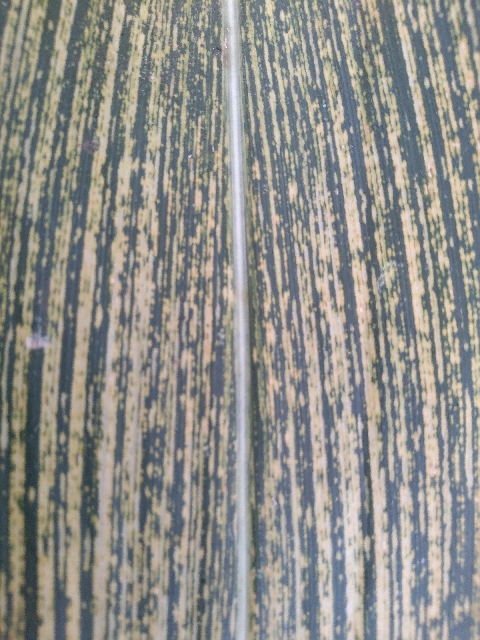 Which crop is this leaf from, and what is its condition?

maize, maize streak virus
